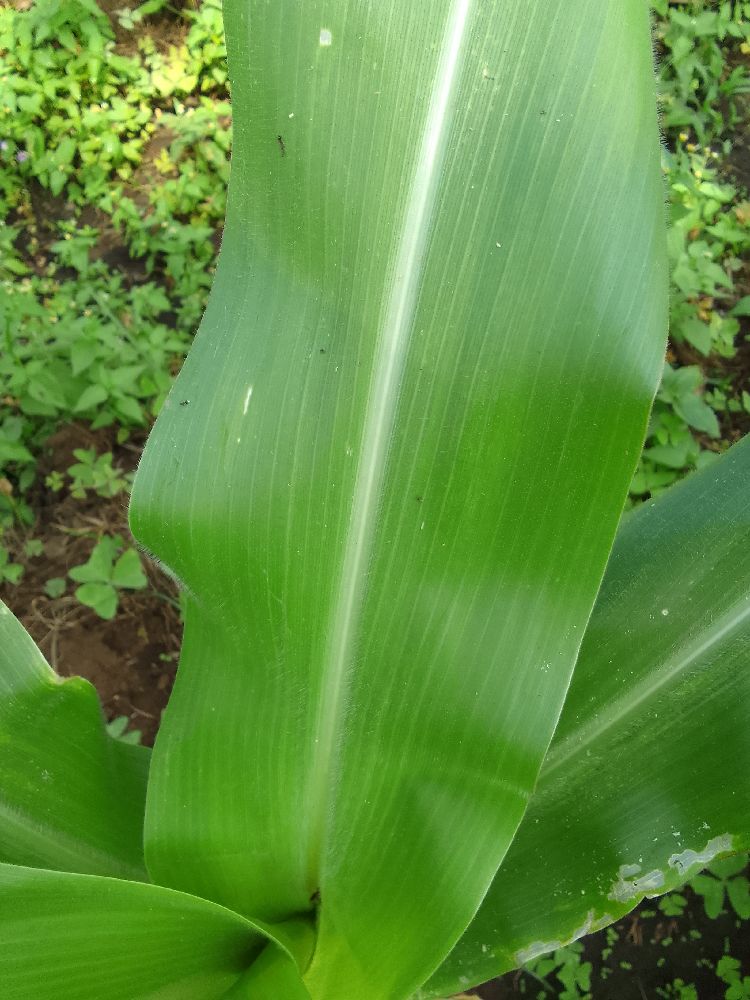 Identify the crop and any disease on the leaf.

maize, healthy
